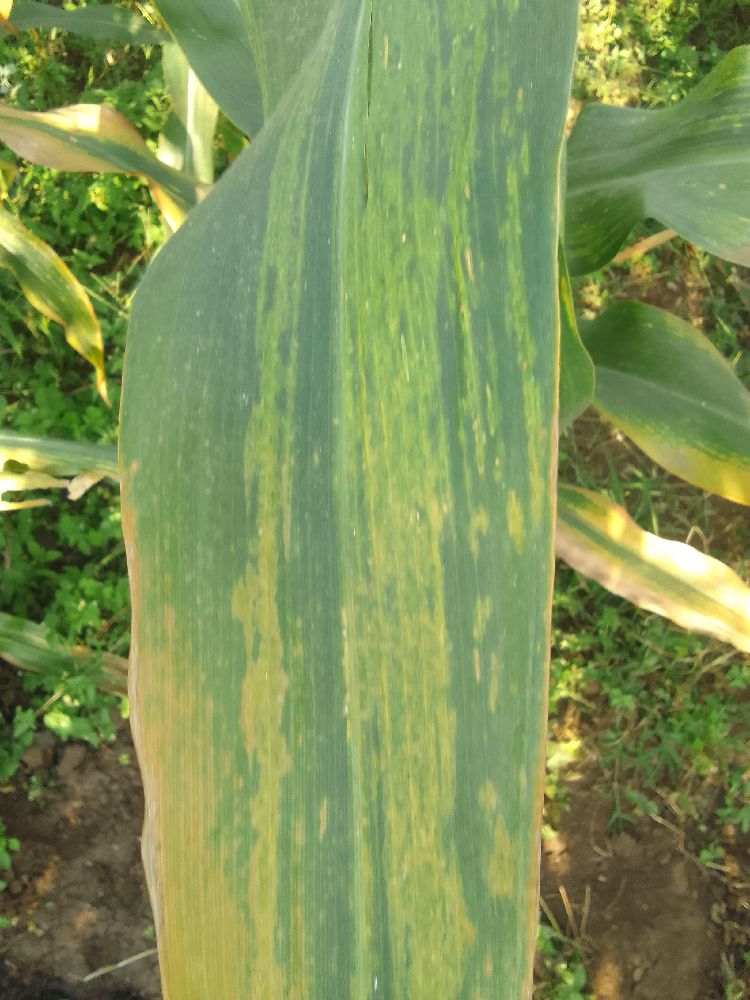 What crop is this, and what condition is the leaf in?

maize, maize lethal necrosis
